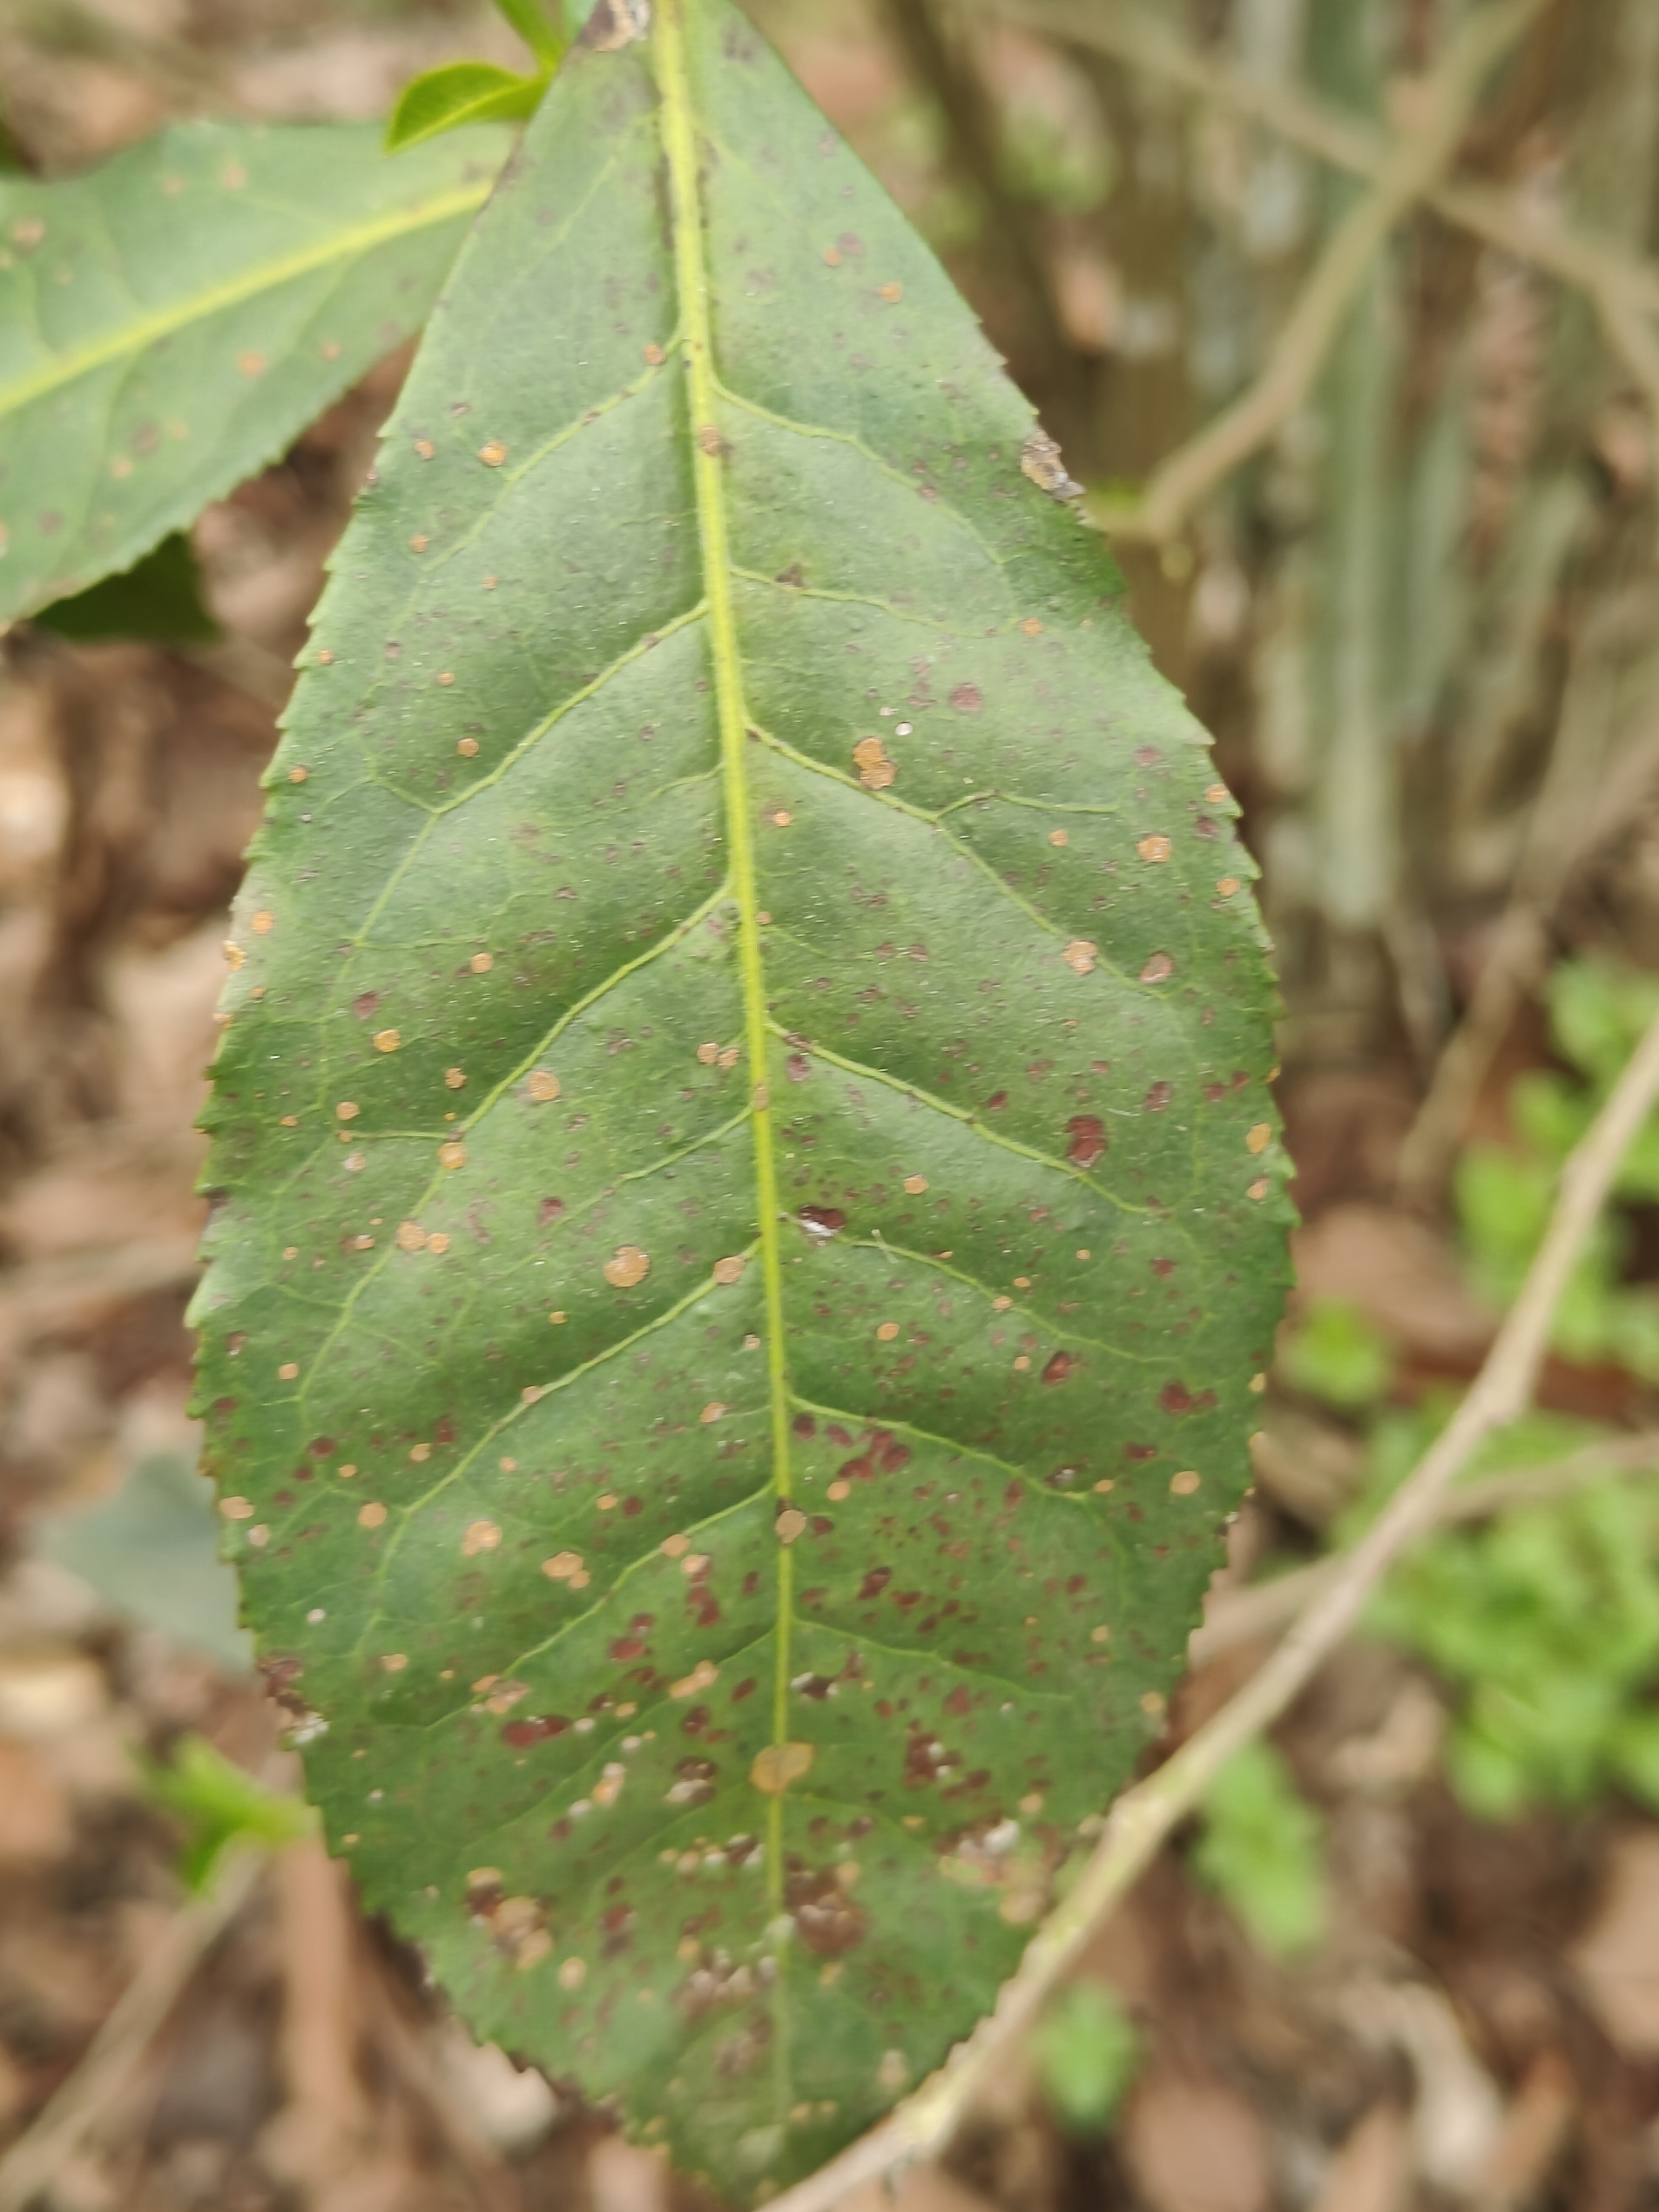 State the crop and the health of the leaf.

tea, red rust
